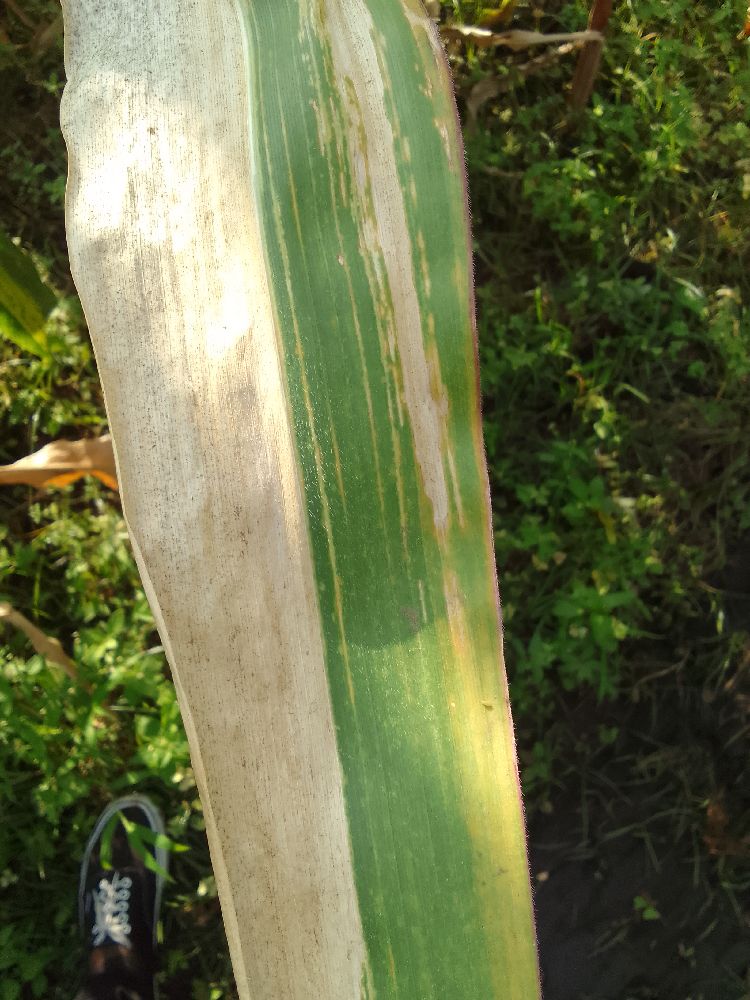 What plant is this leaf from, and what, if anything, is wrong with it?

maize, maize lethal necrosis
